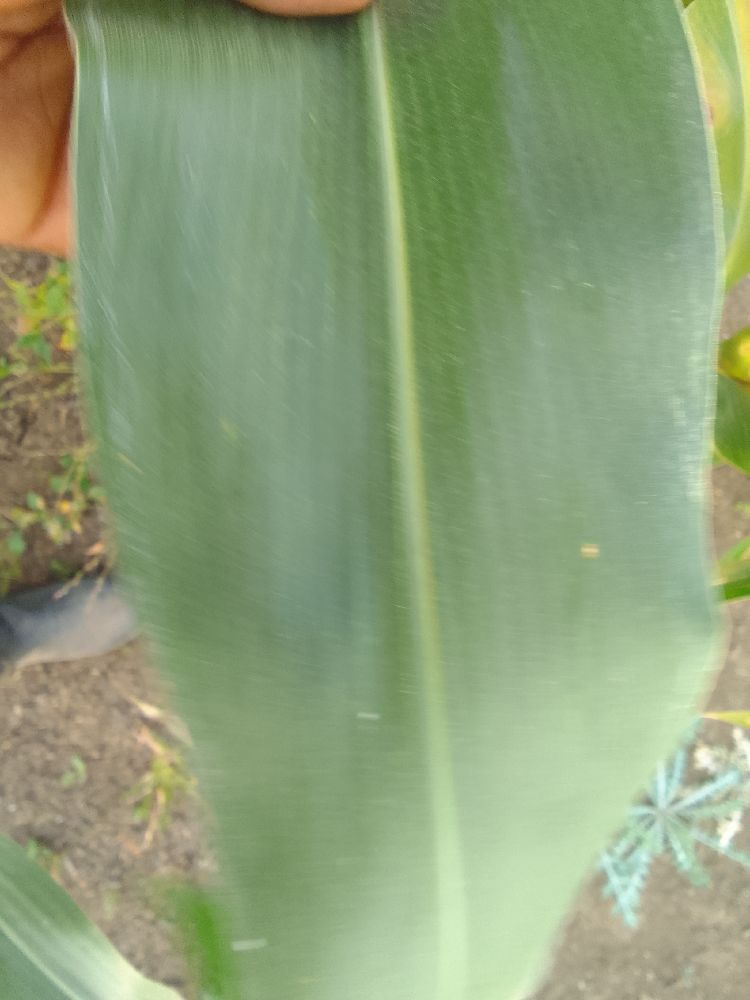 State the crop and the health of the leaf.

maize, healthy
